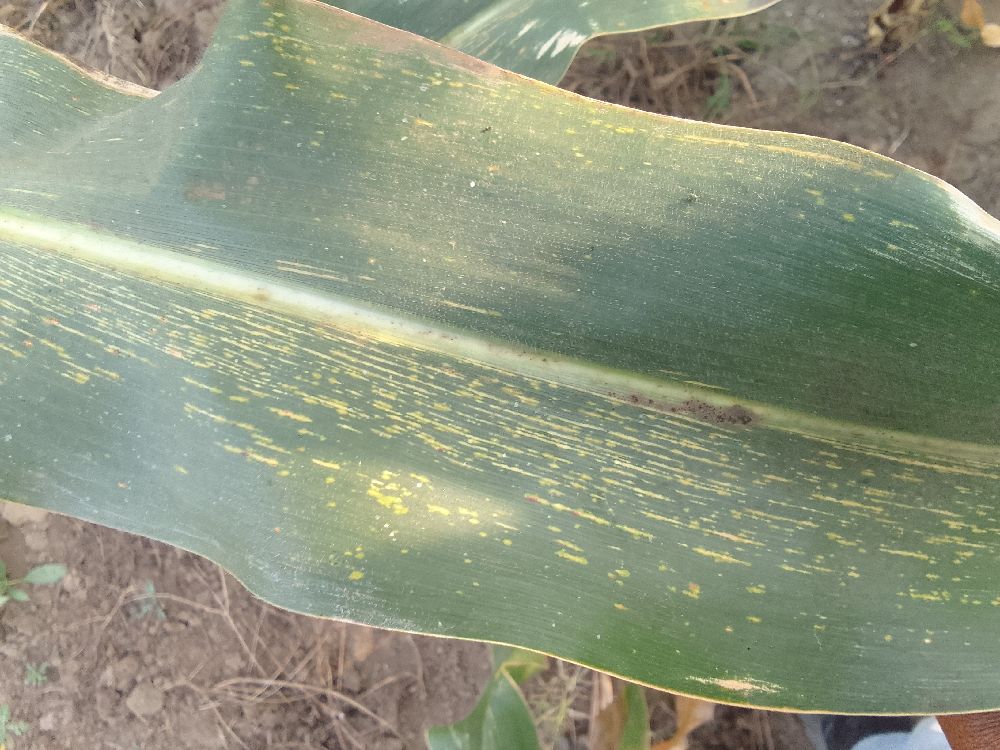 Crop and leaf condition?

maize, maize streak virus
